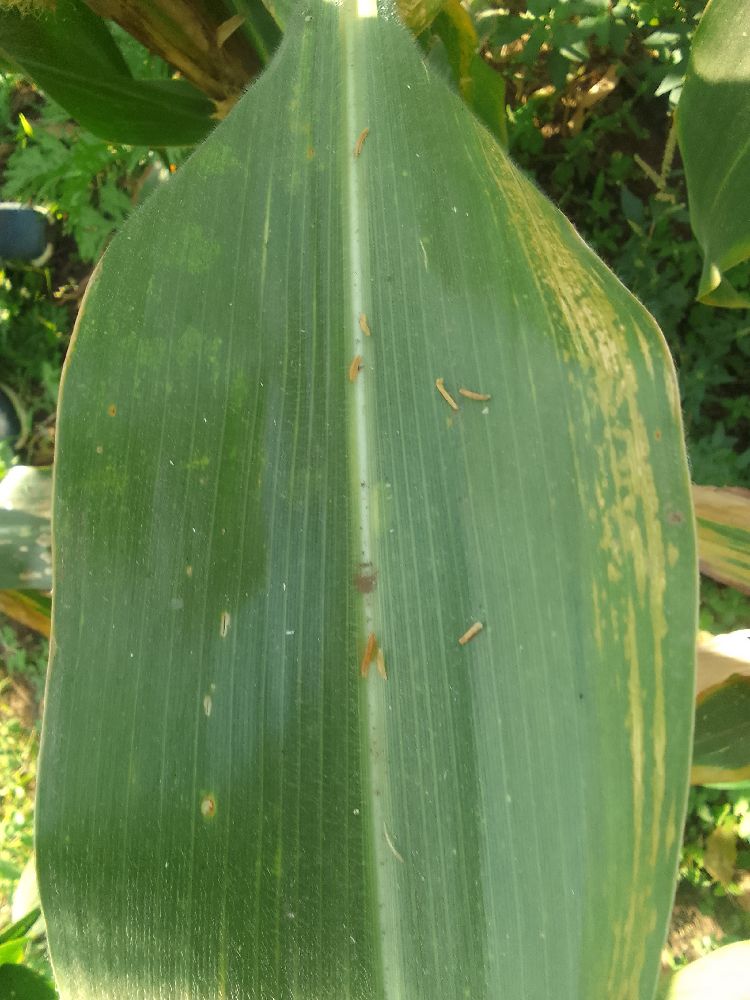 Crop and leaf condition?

maize, maize lethal necrosis
